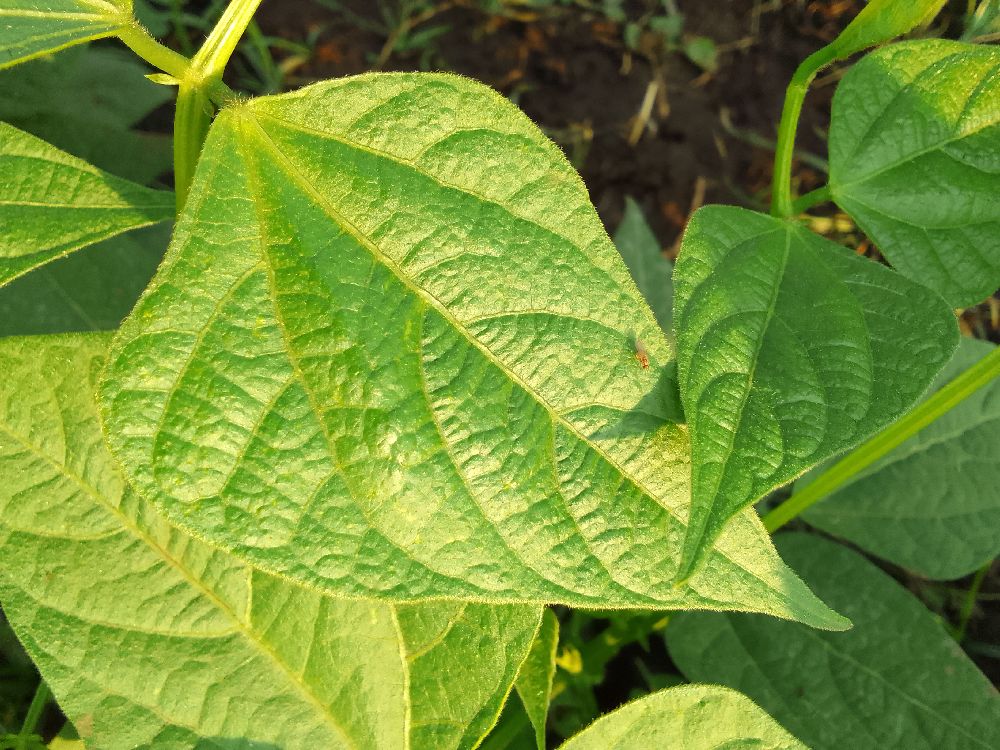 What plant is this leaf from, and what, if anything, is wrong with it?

common bean, healthy
